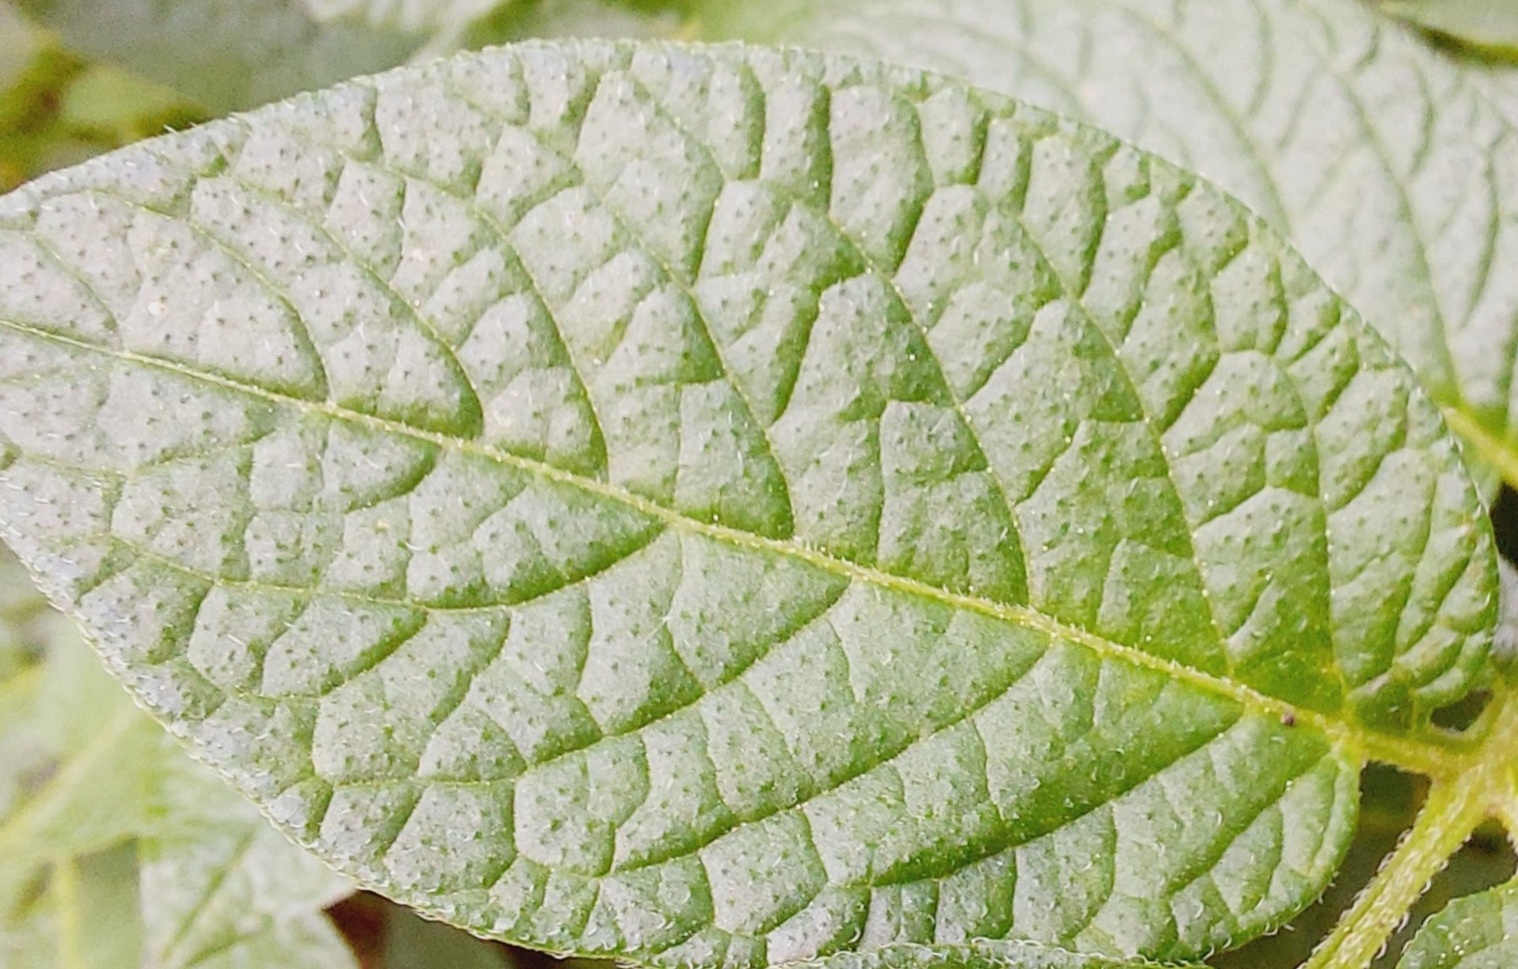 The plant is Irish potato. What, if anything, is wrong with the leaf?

healthy
